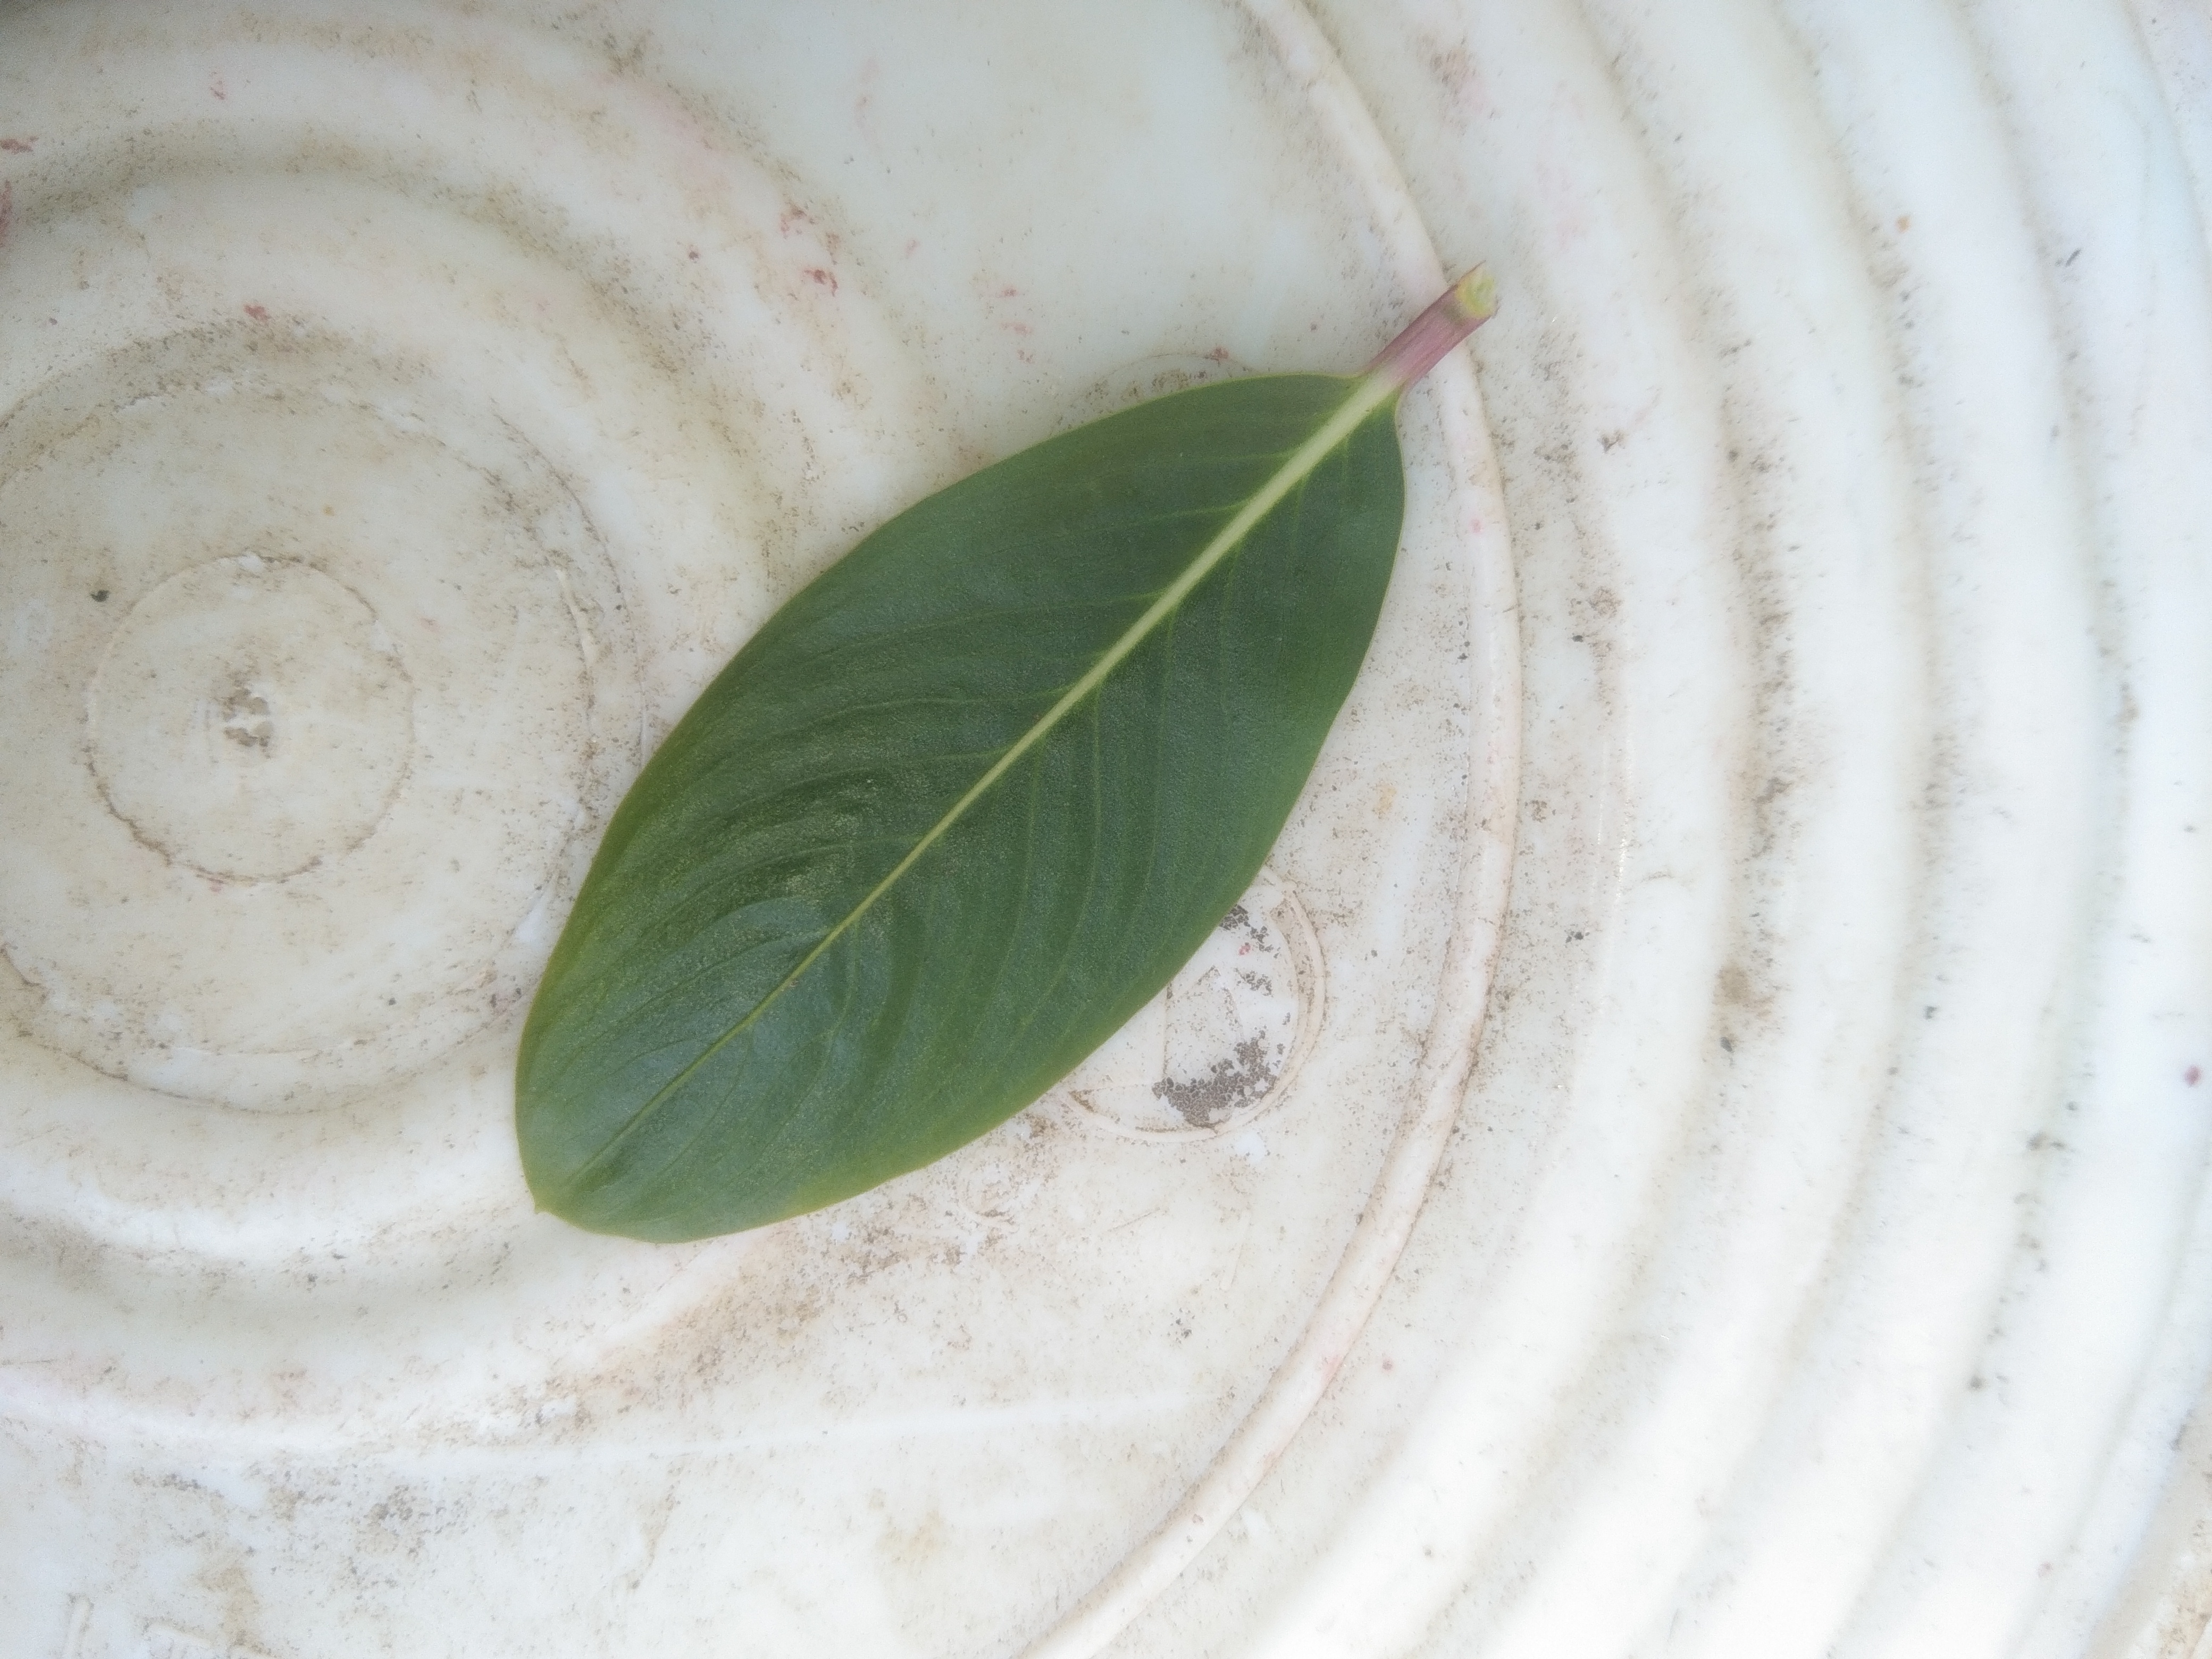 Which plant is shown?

rose periwinkle
